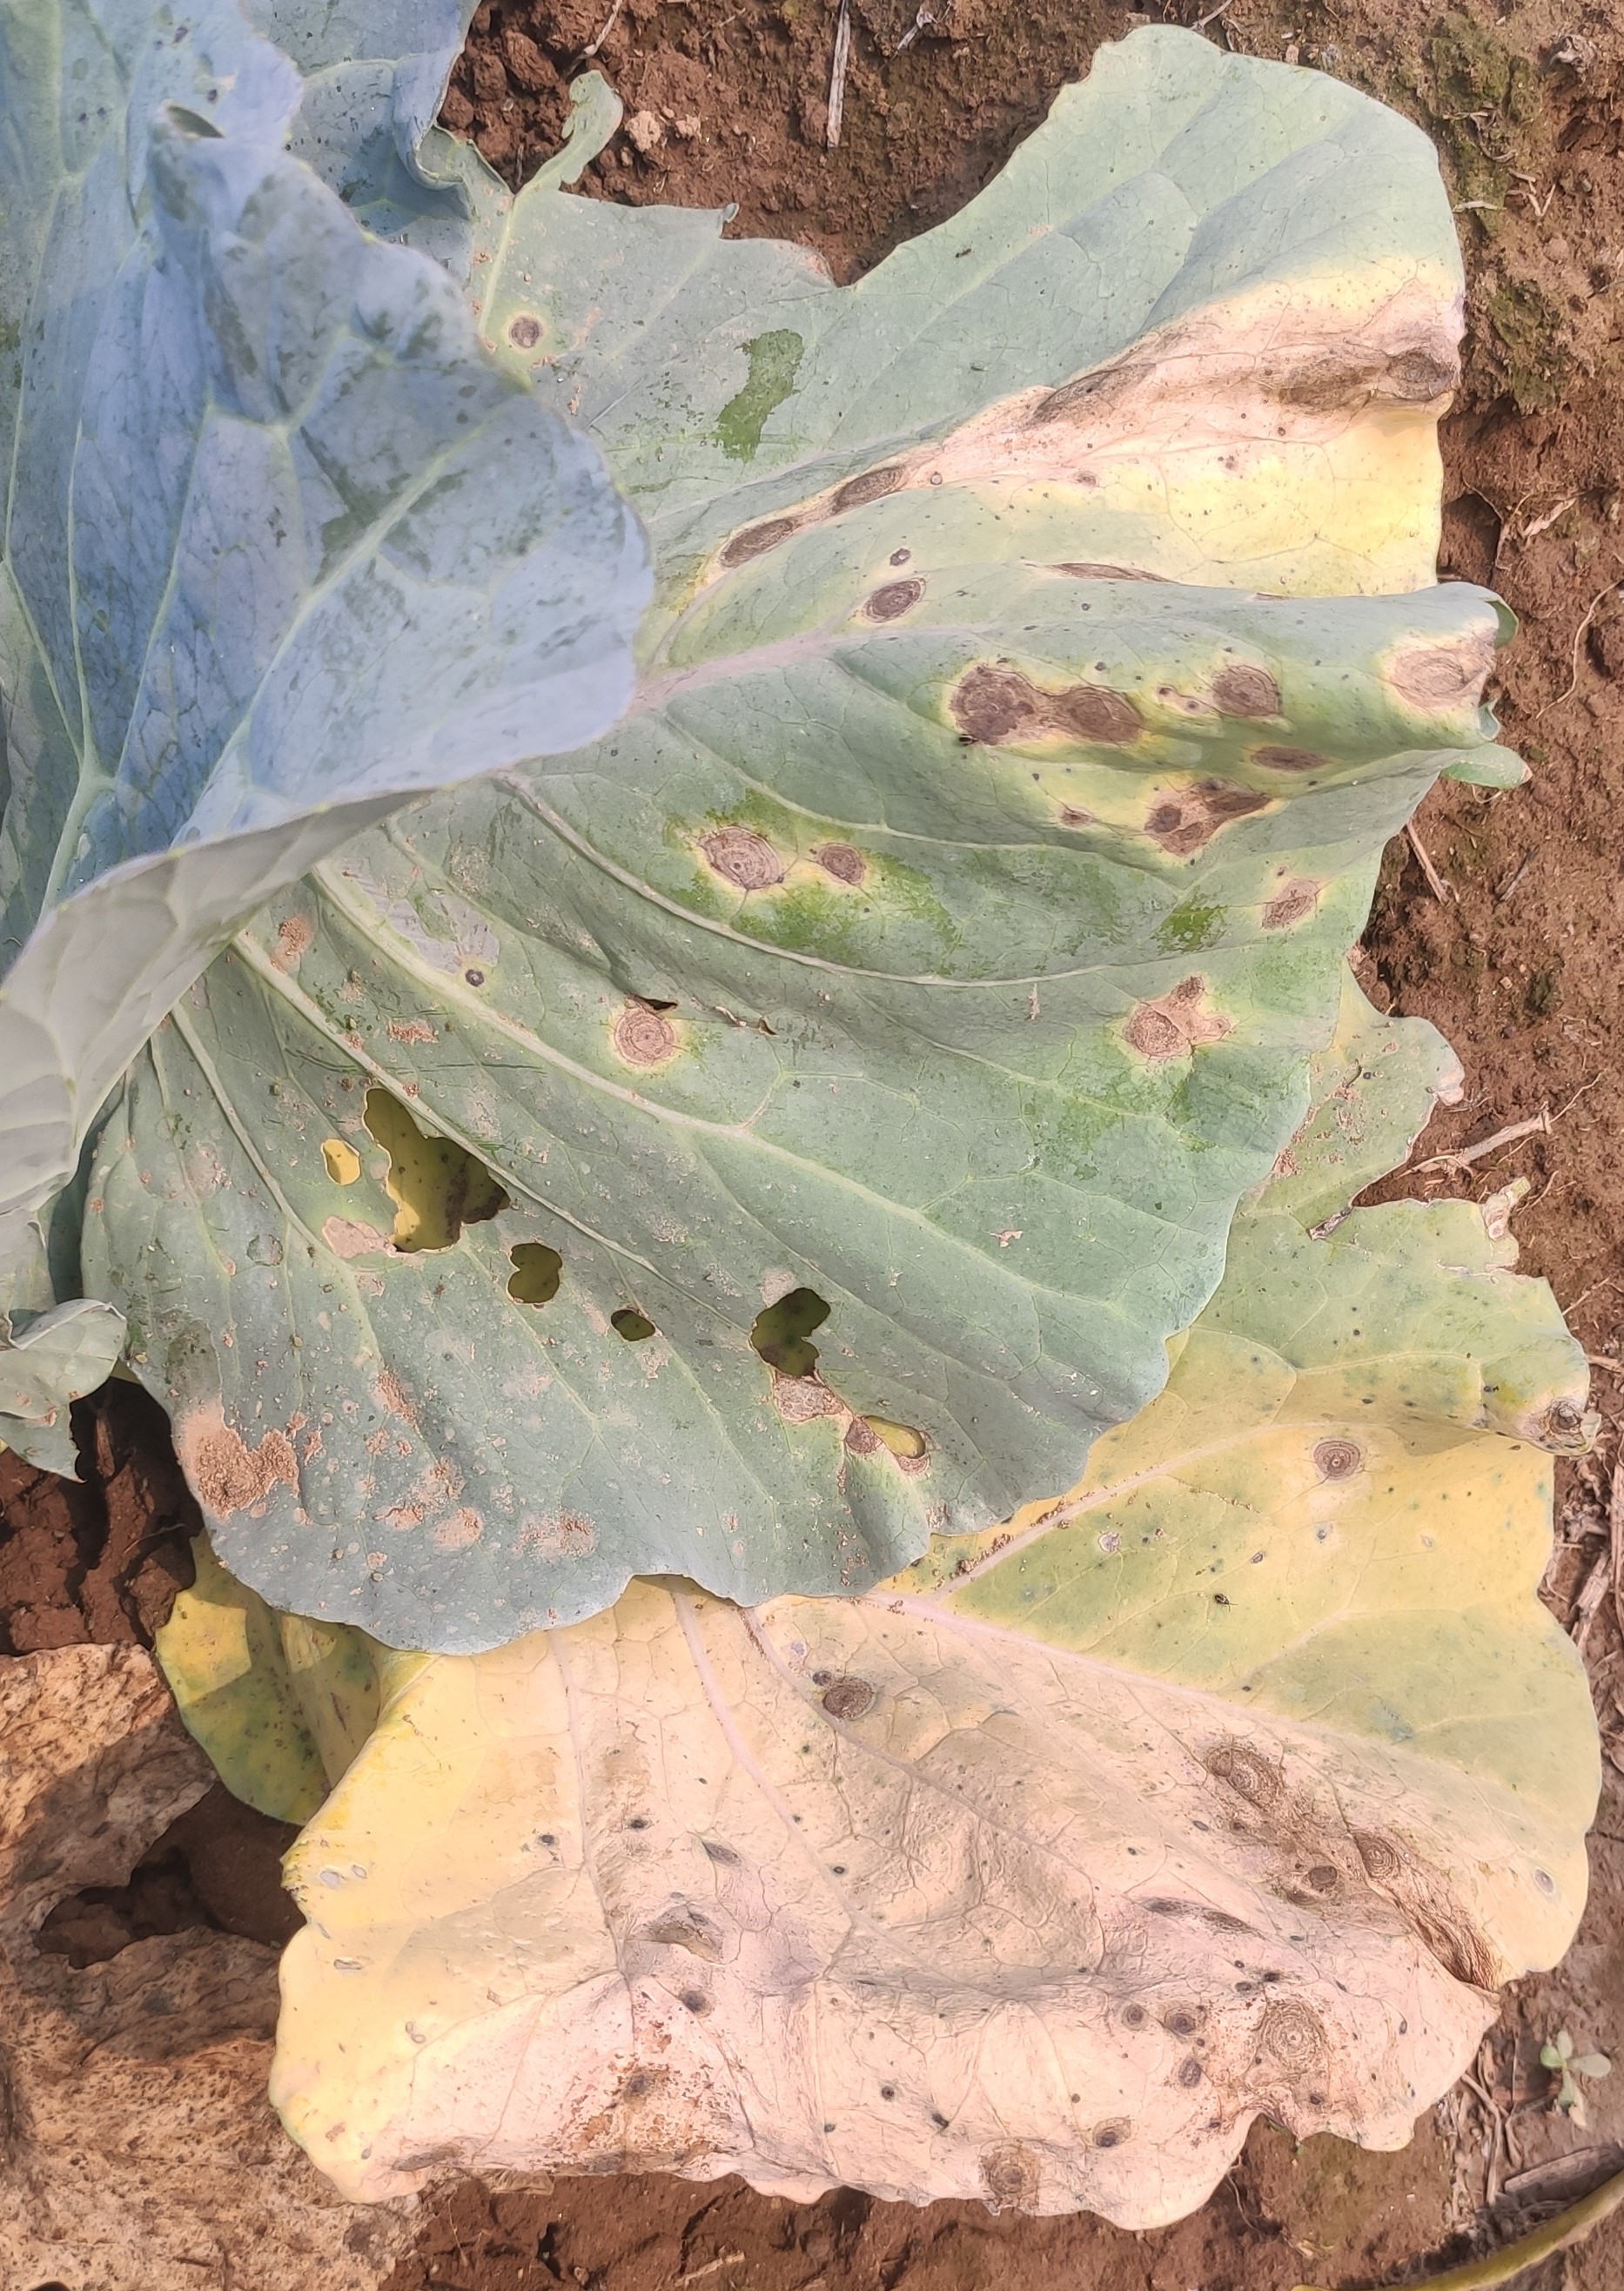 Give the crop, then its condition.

cabbage, alternaria
